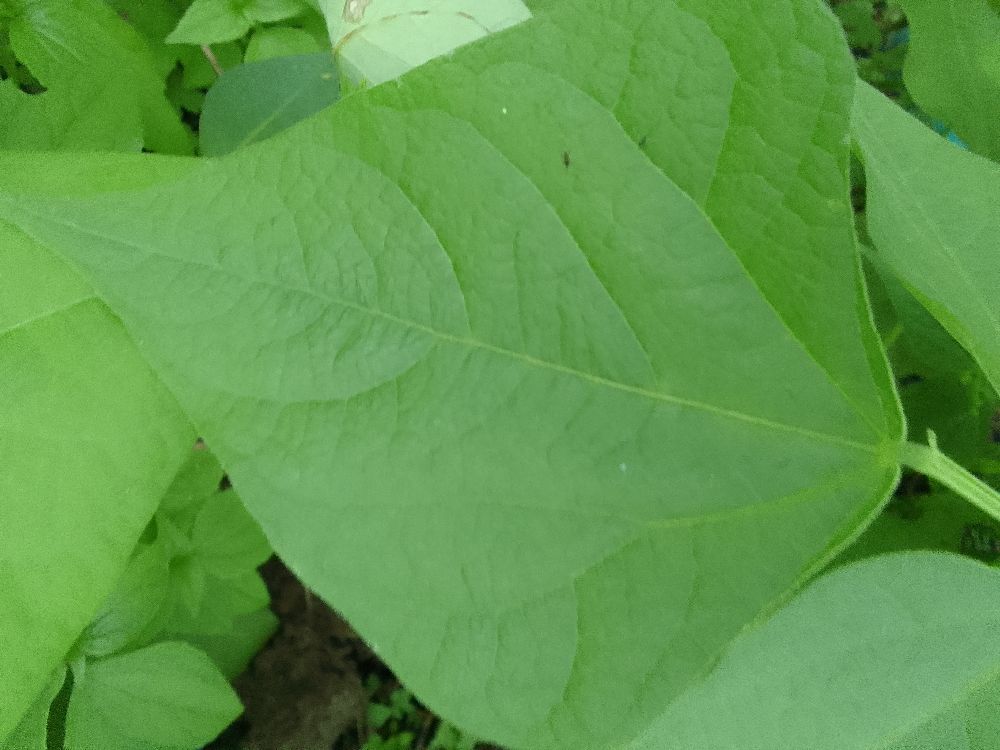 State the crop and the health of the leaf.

common bean, healthy
